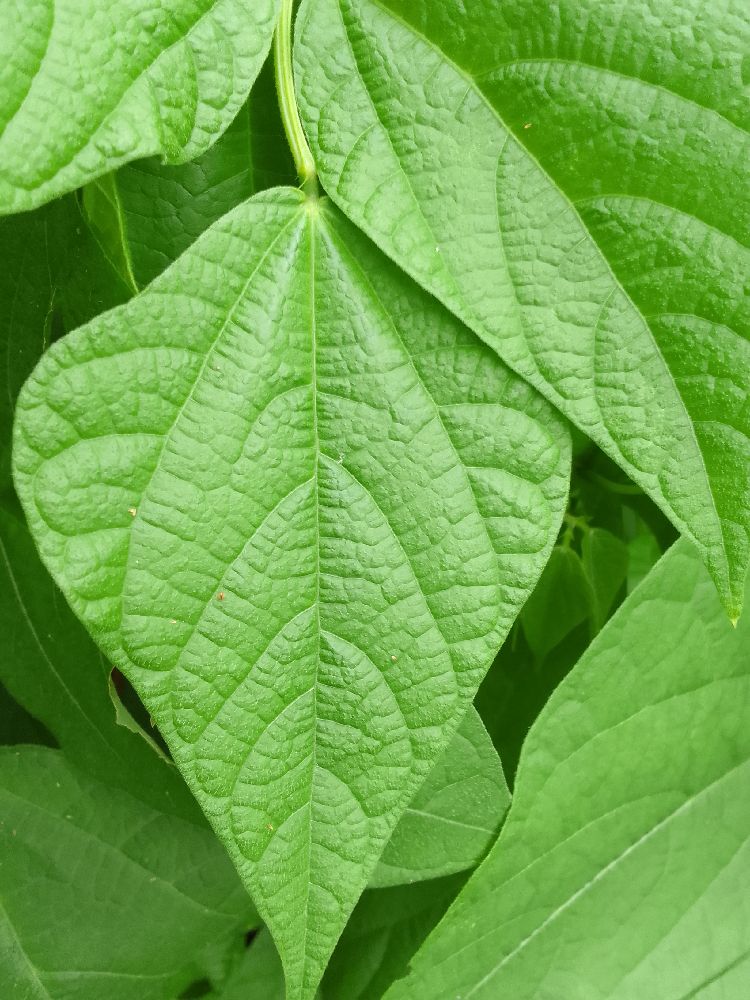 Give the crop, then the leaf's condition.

common bean, healthy
